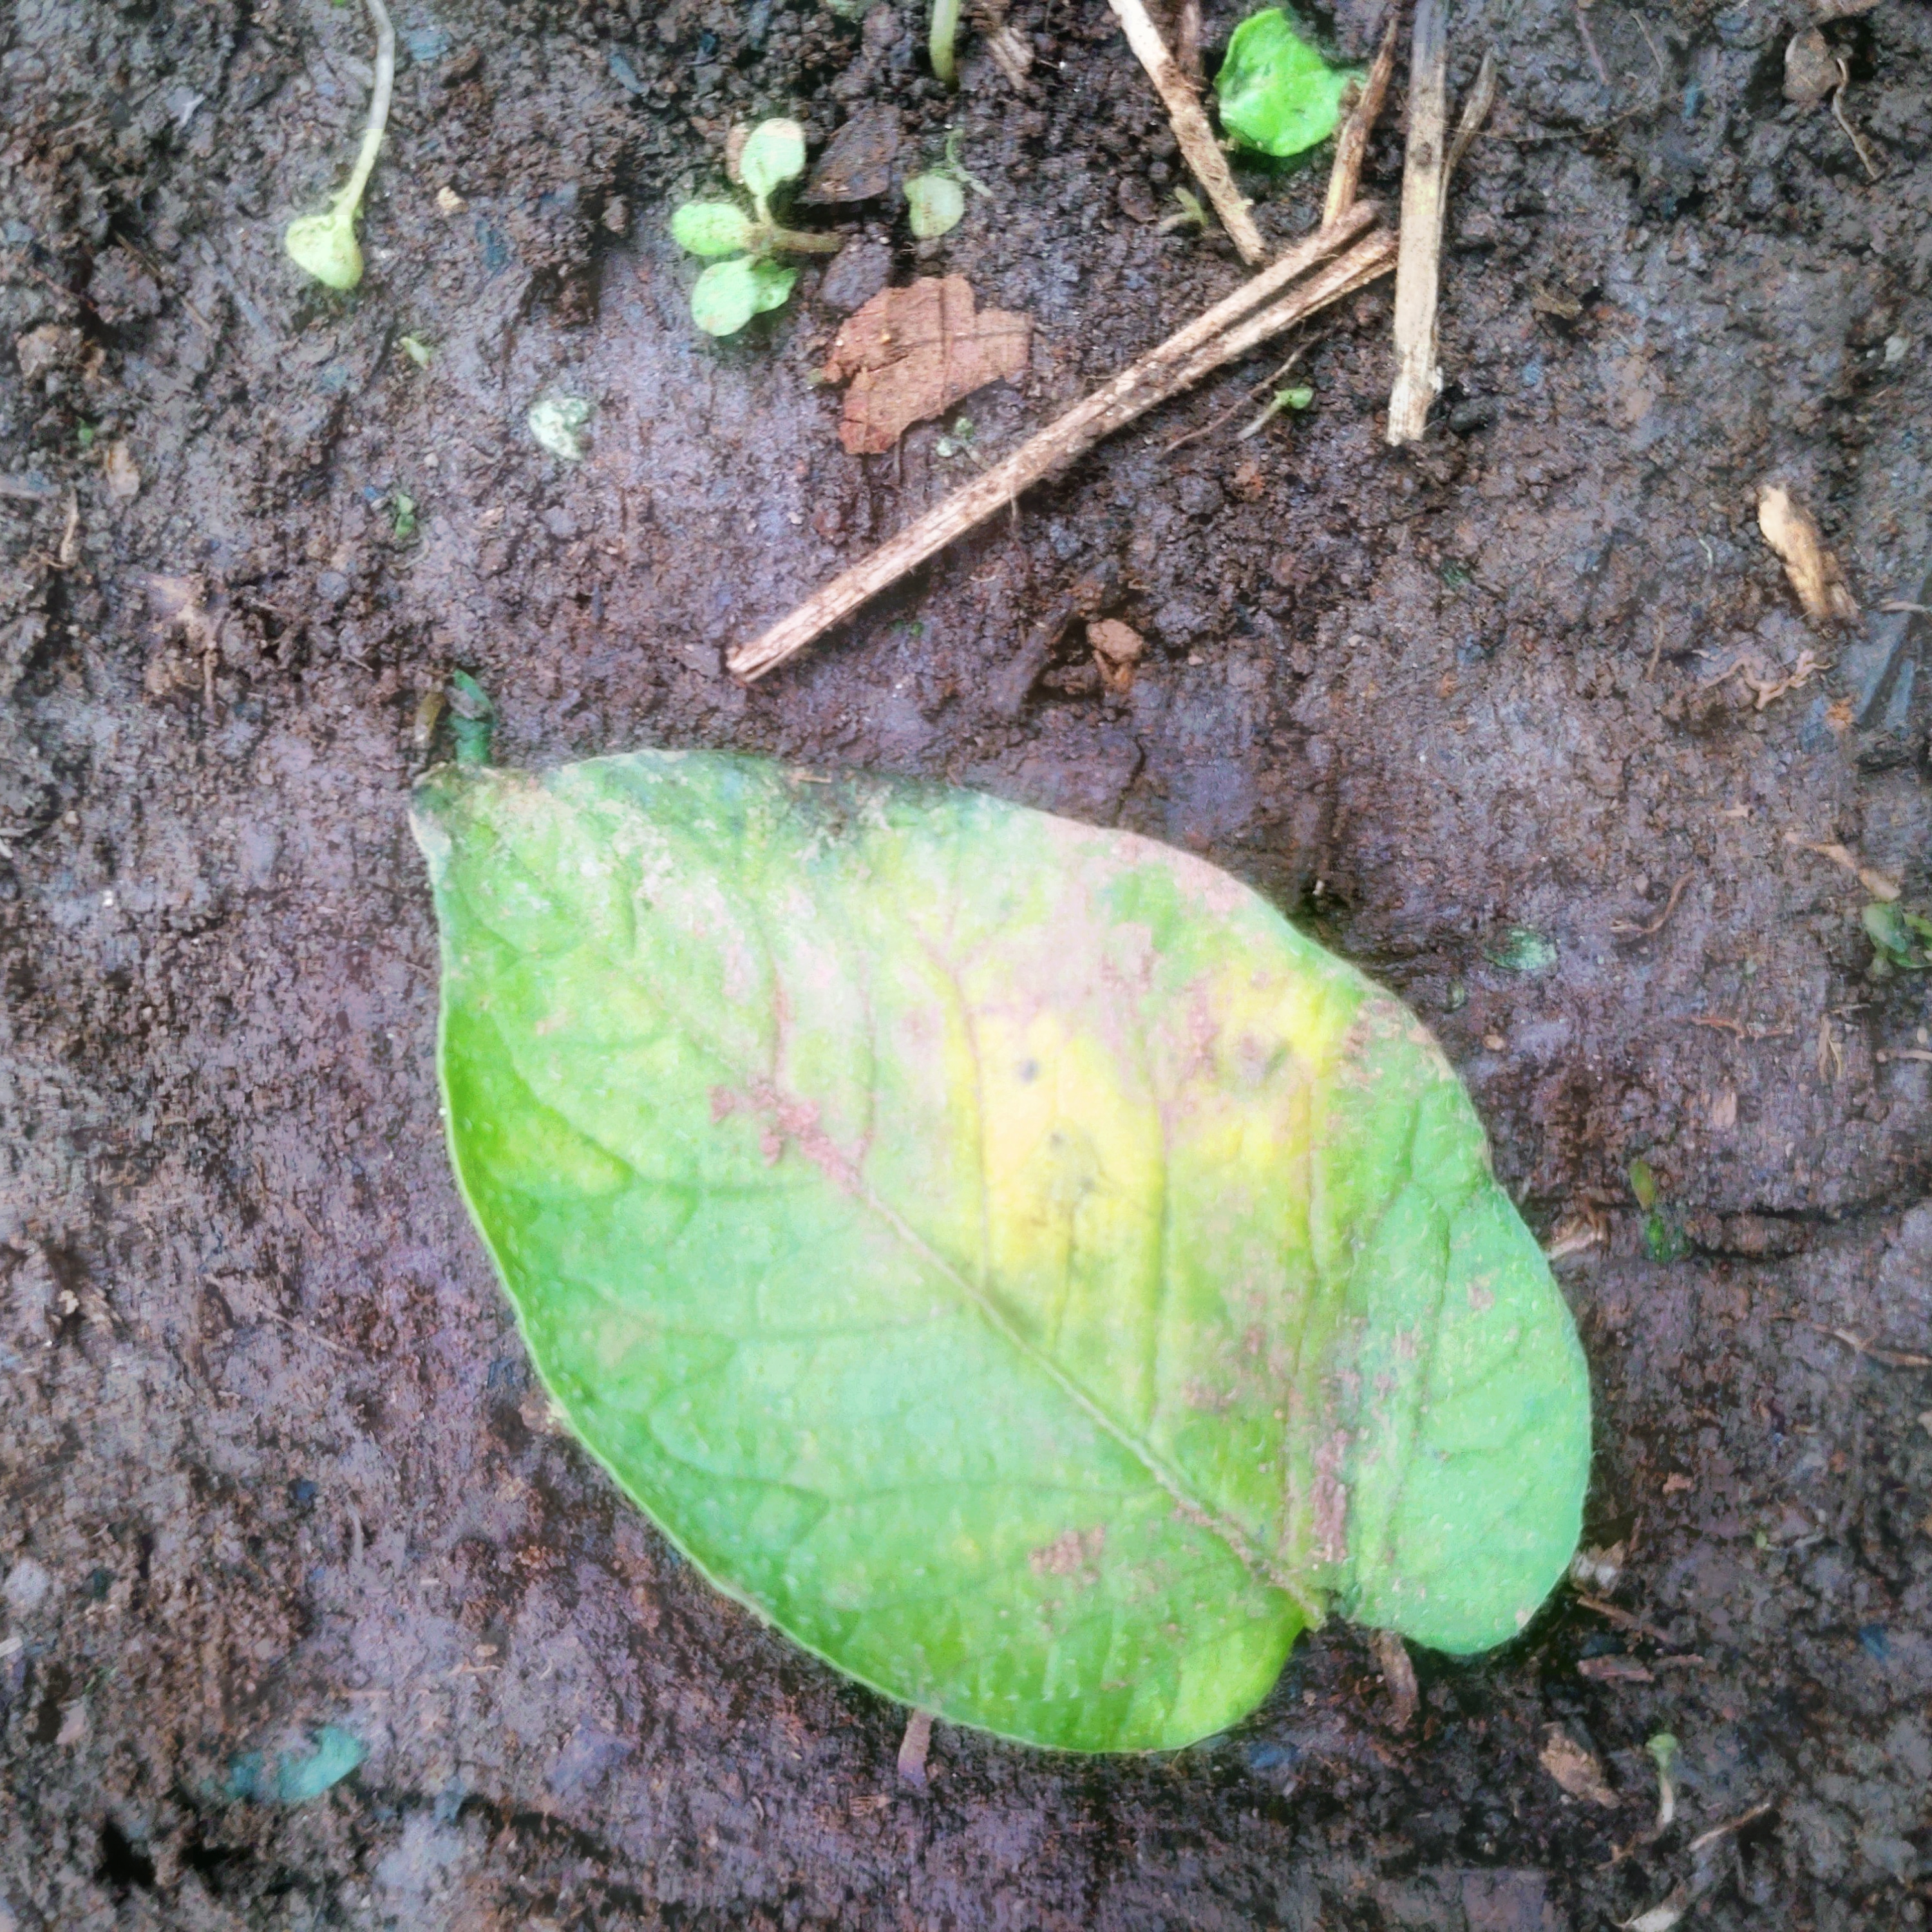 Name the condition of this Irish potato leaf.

late blight
